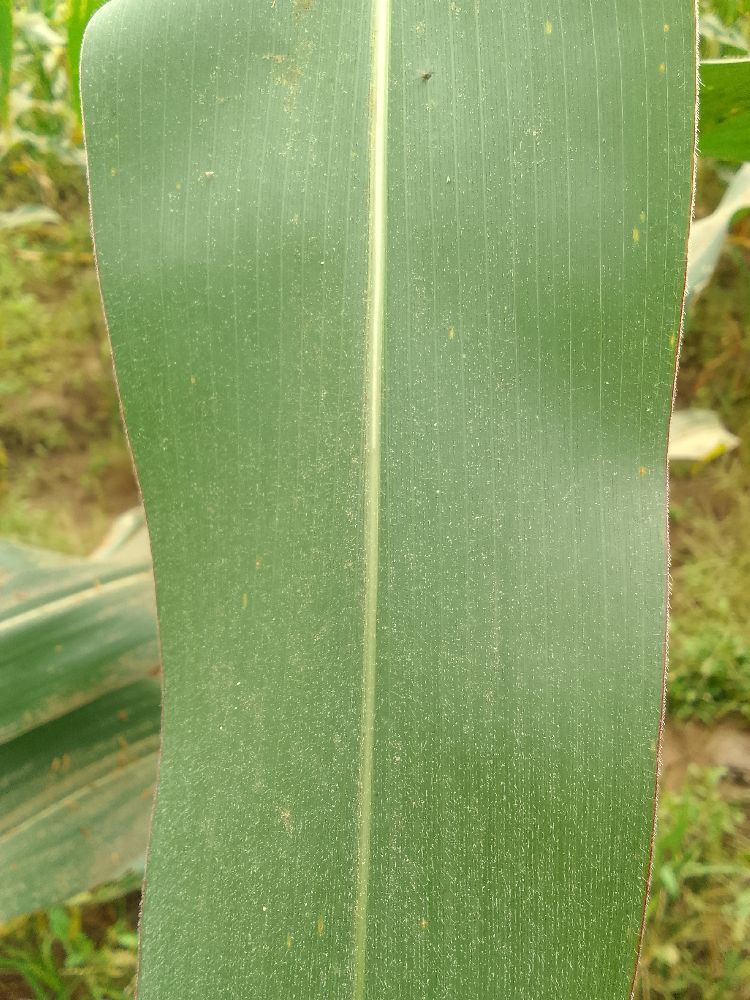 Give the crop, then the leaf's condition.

maize, healthy
